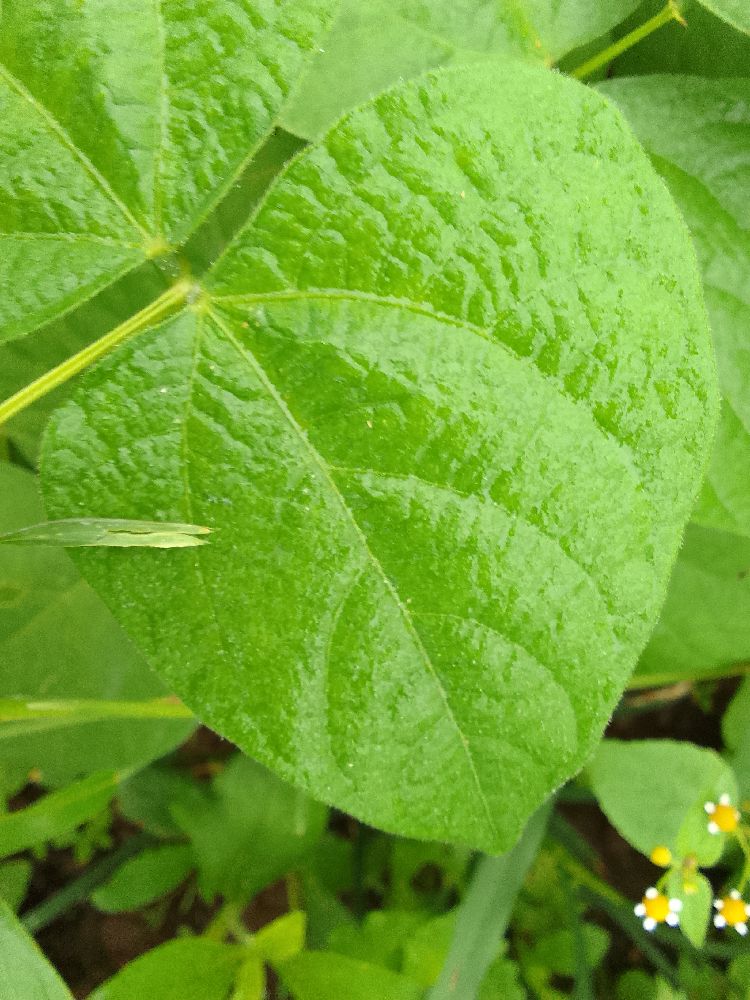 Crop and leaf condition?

common bean, healthy
